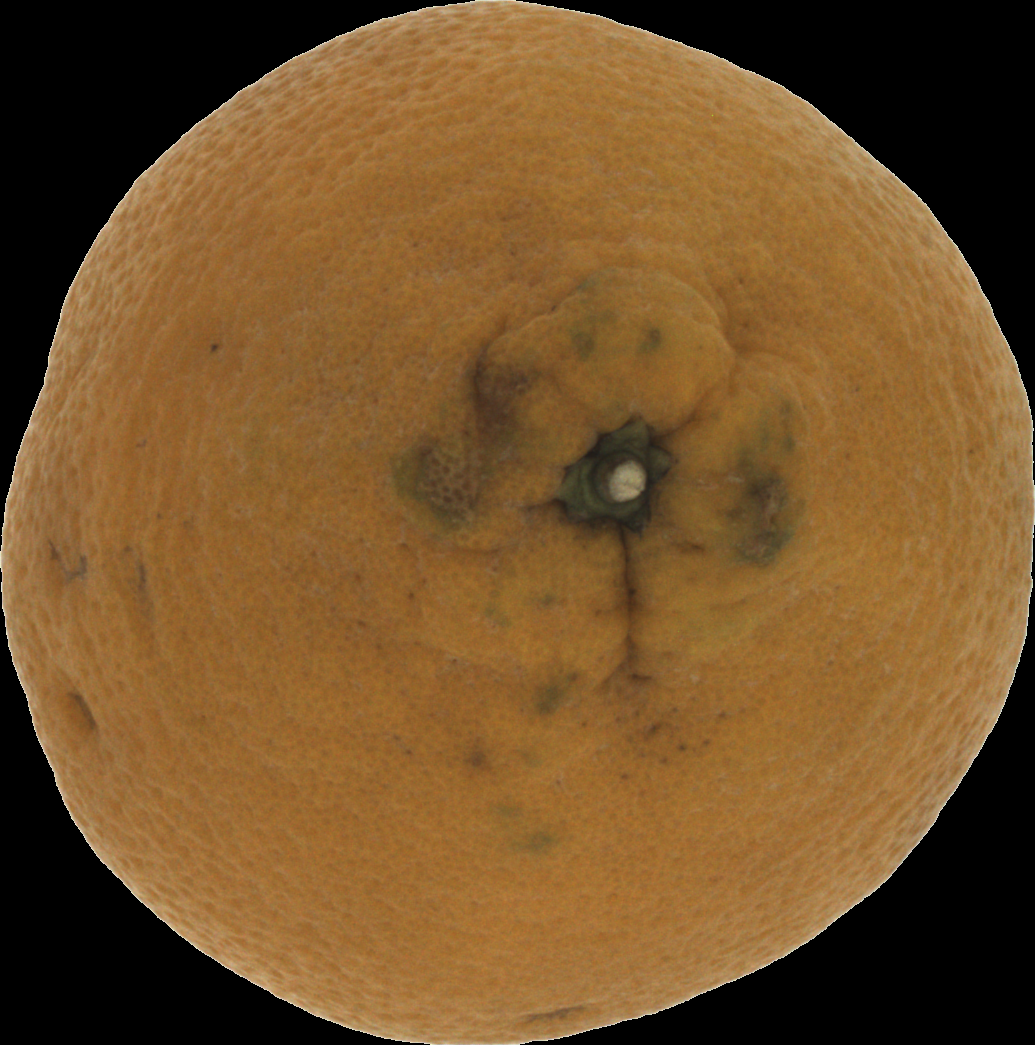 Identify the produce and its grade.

orange, bad
